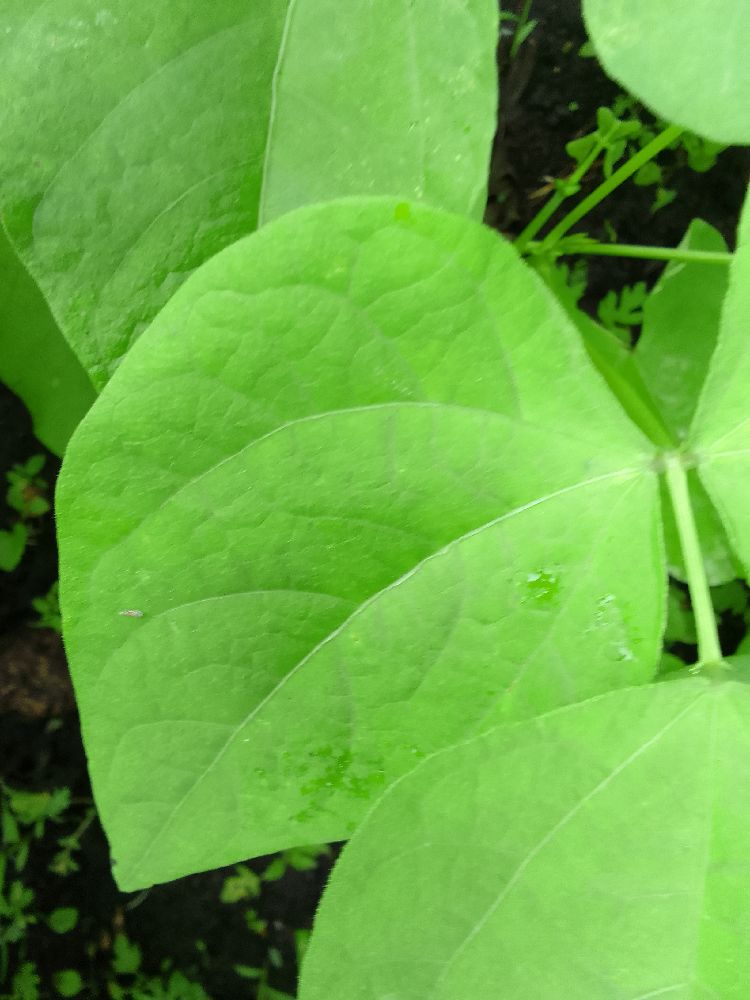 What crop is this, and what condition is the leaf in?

common bean, healthy
